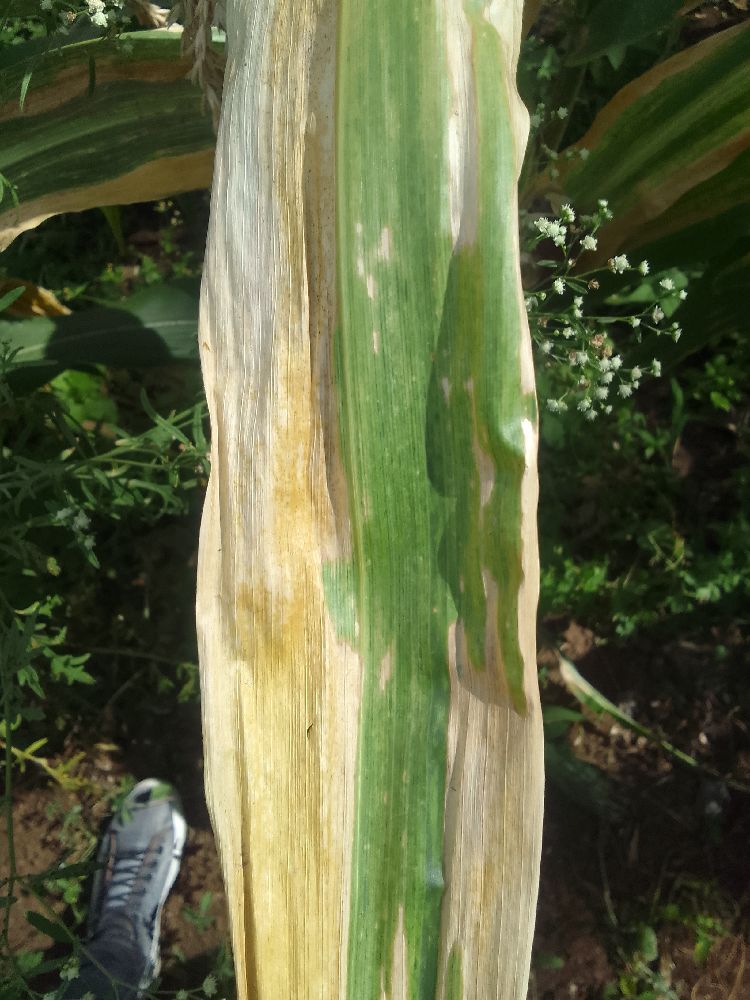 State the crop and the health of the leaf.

maize, maize lethal necrosis
